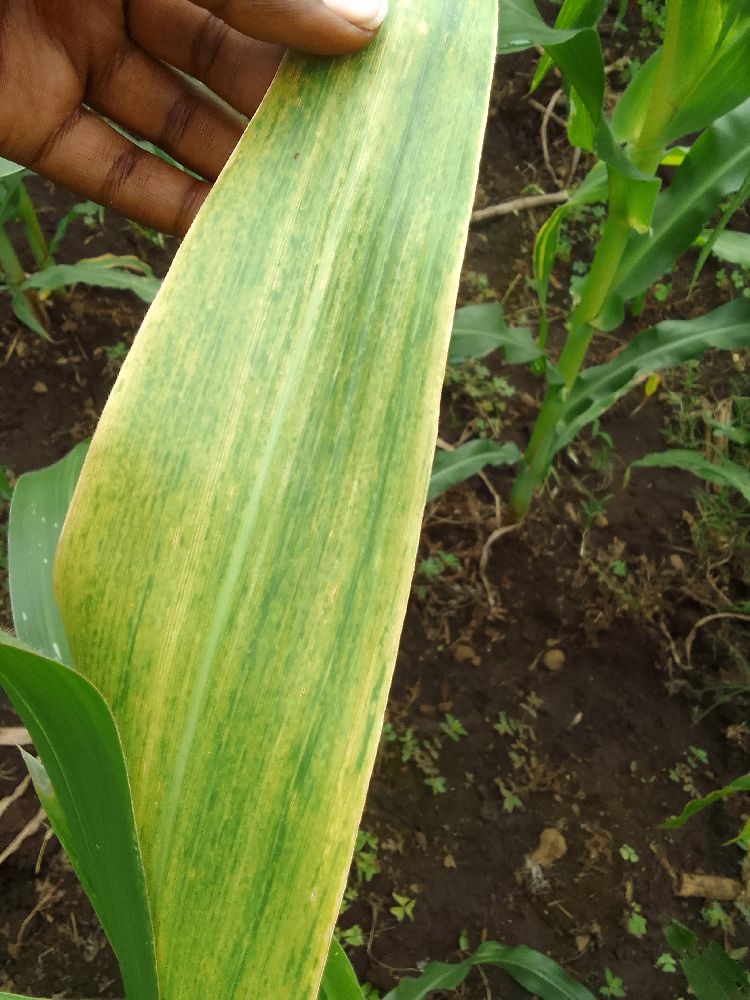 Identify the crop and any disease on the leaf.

maize, maize lethal necrosis
